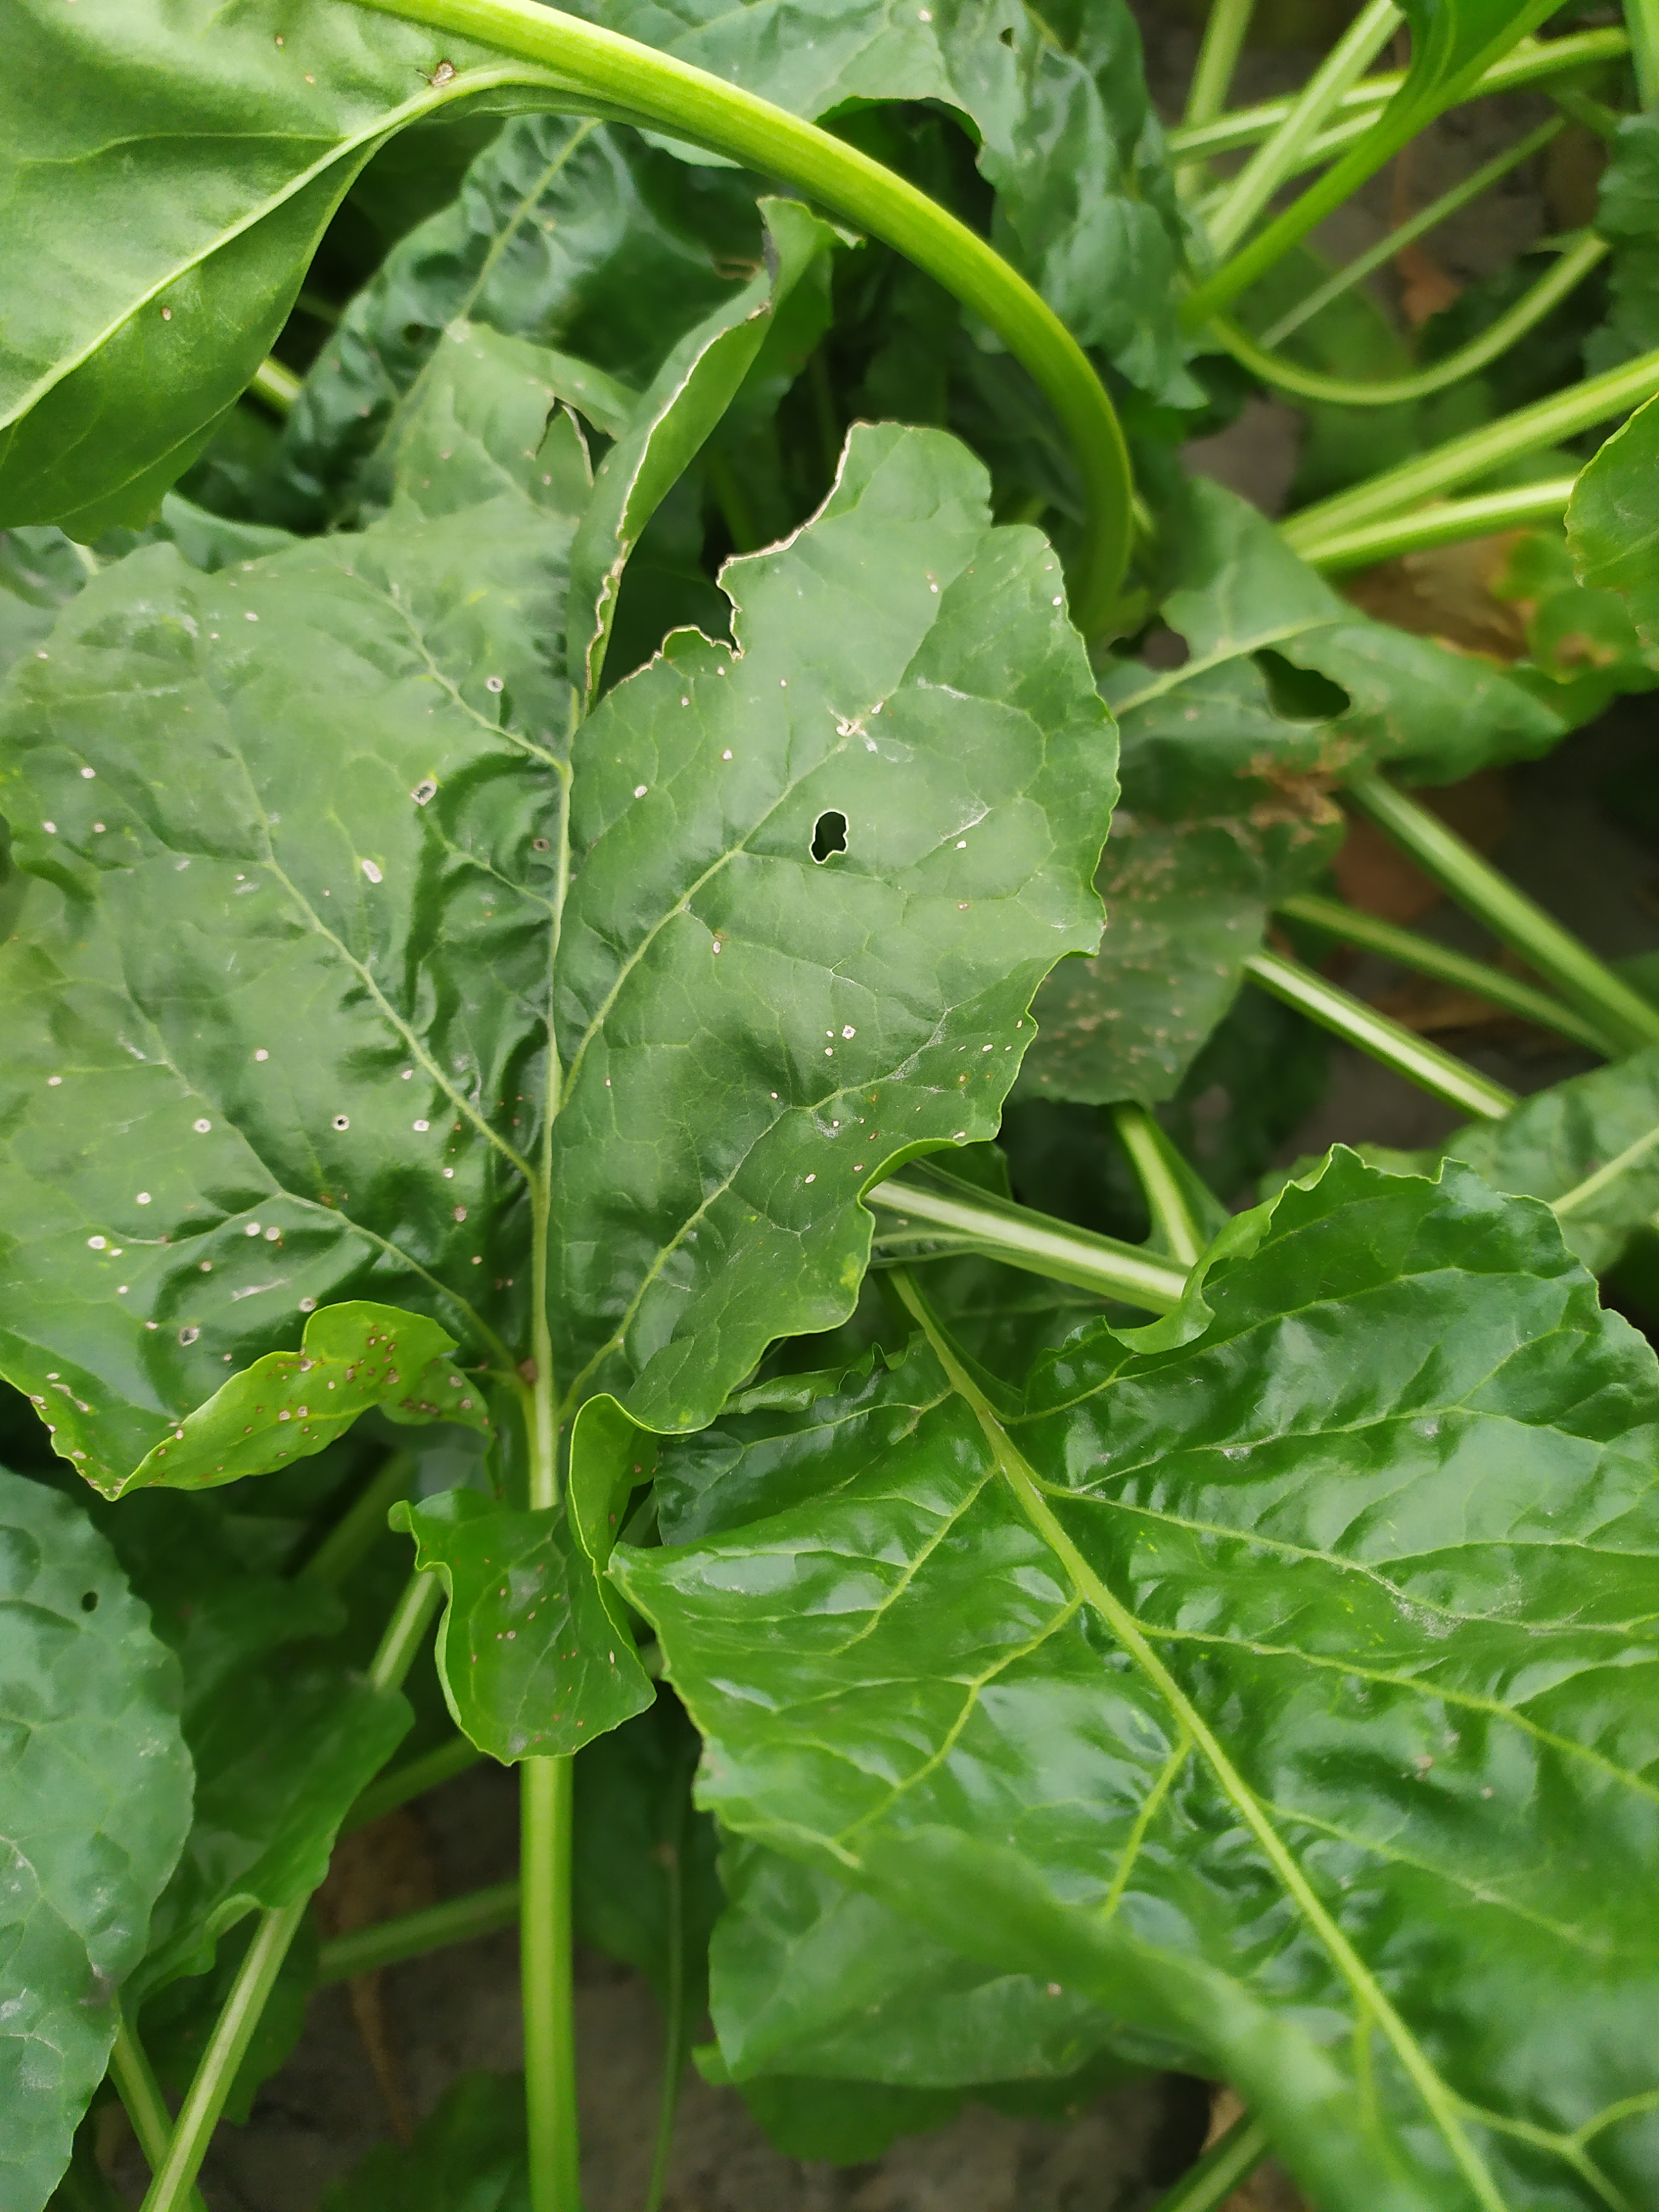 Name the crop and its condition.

beet, cercospora
